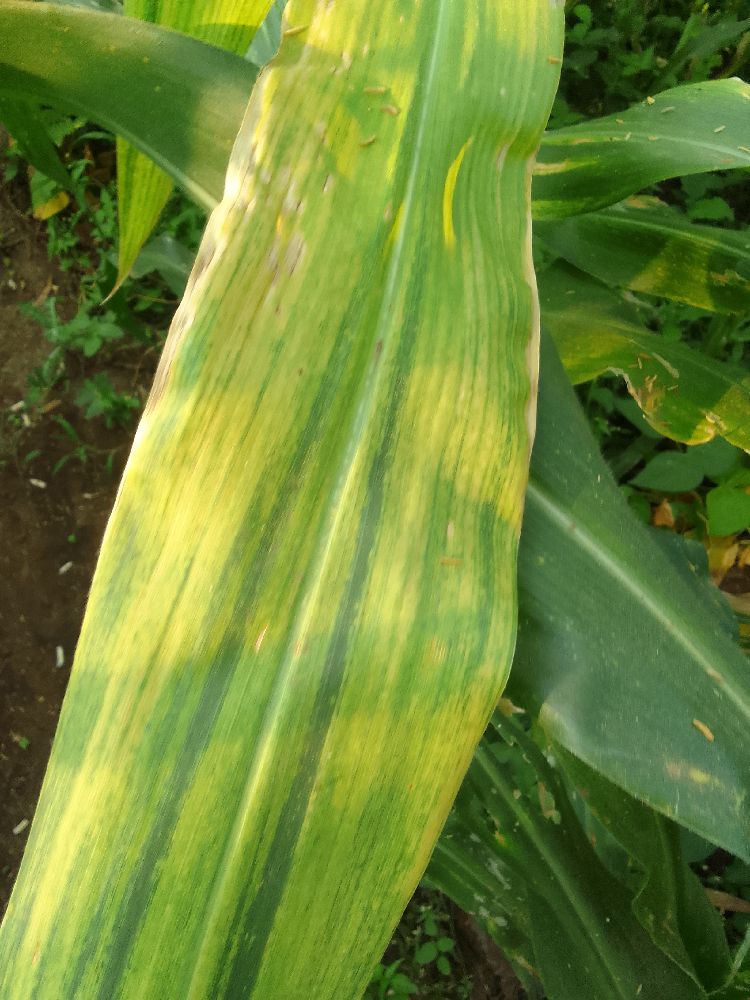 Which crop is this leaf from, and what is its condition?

maize, maize lethal necrosis
